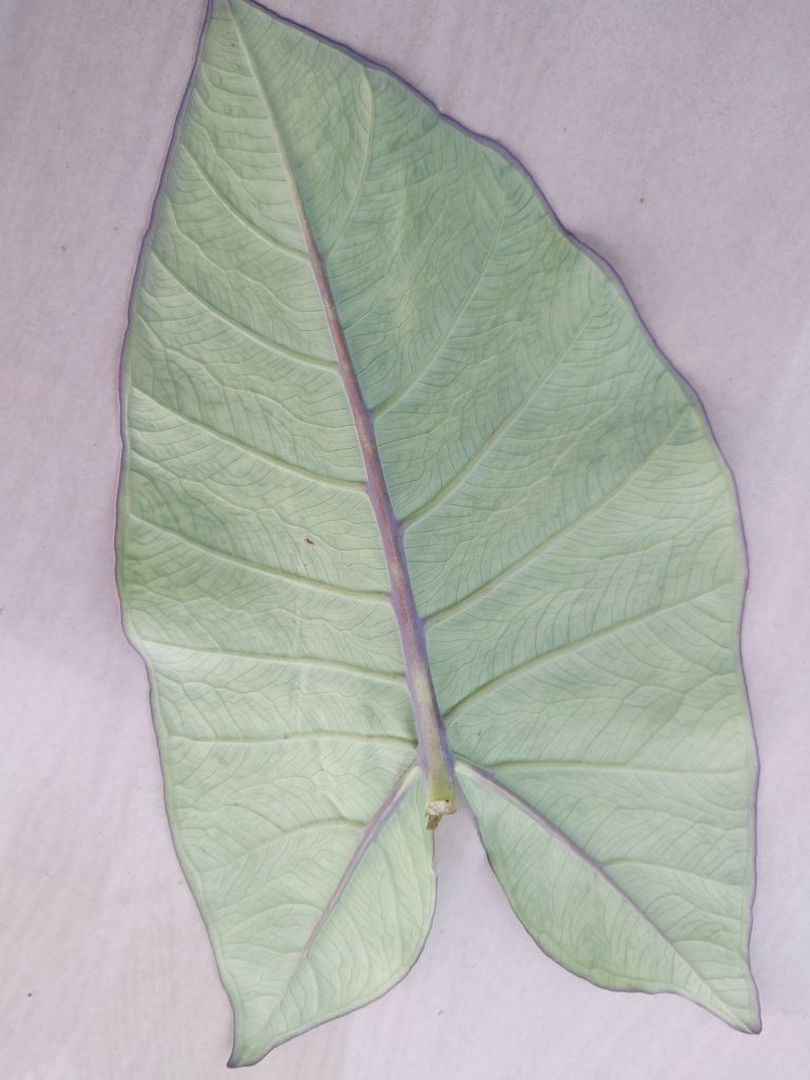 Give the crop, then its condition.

taro, mosaic
